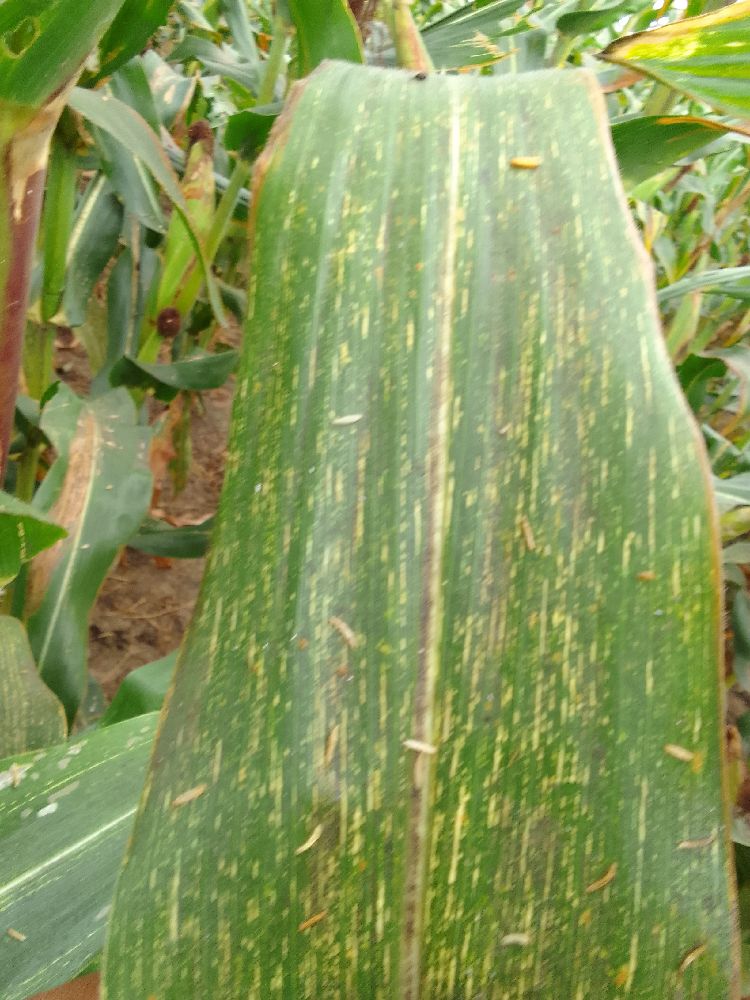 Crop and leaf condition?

maize, maize streak virus
